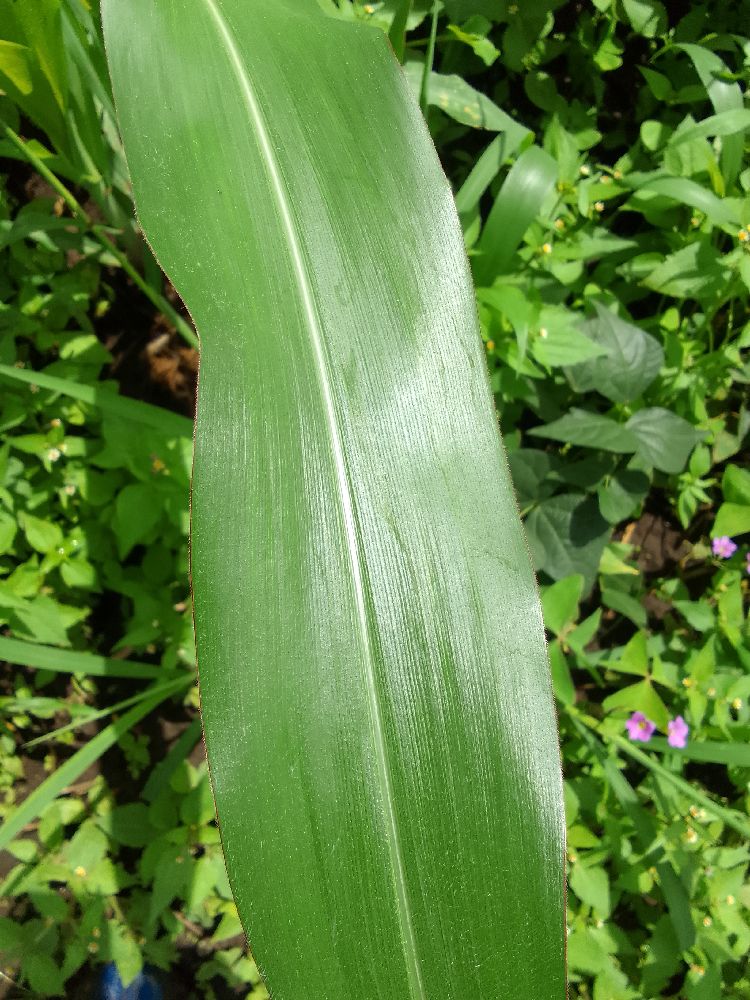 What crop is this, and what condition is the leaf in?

maize, healthy
